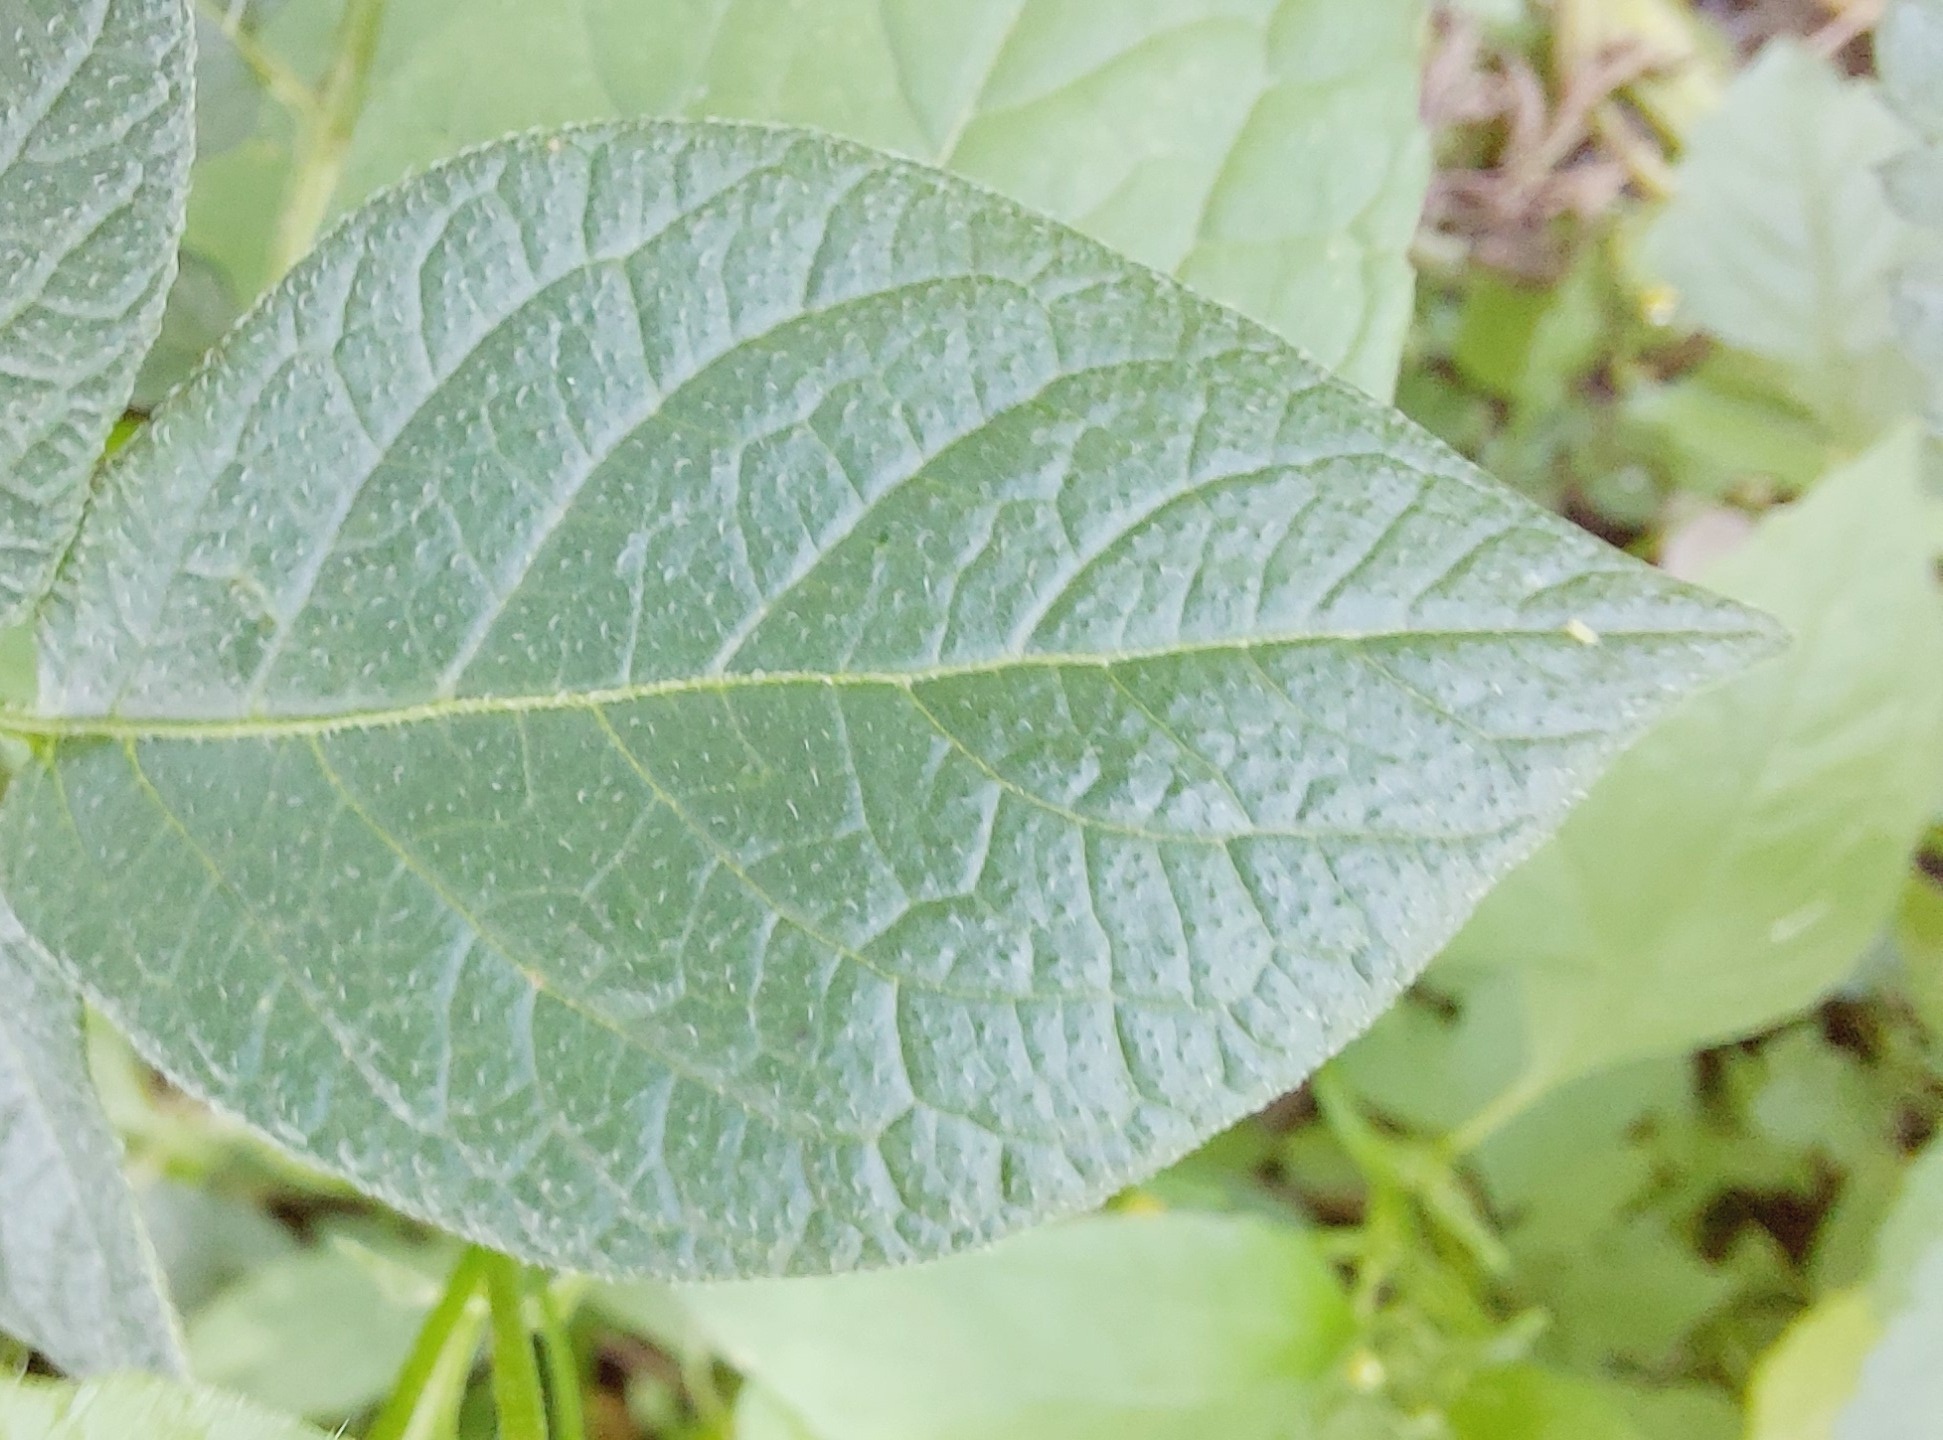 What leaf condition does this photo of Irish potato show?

healthy
